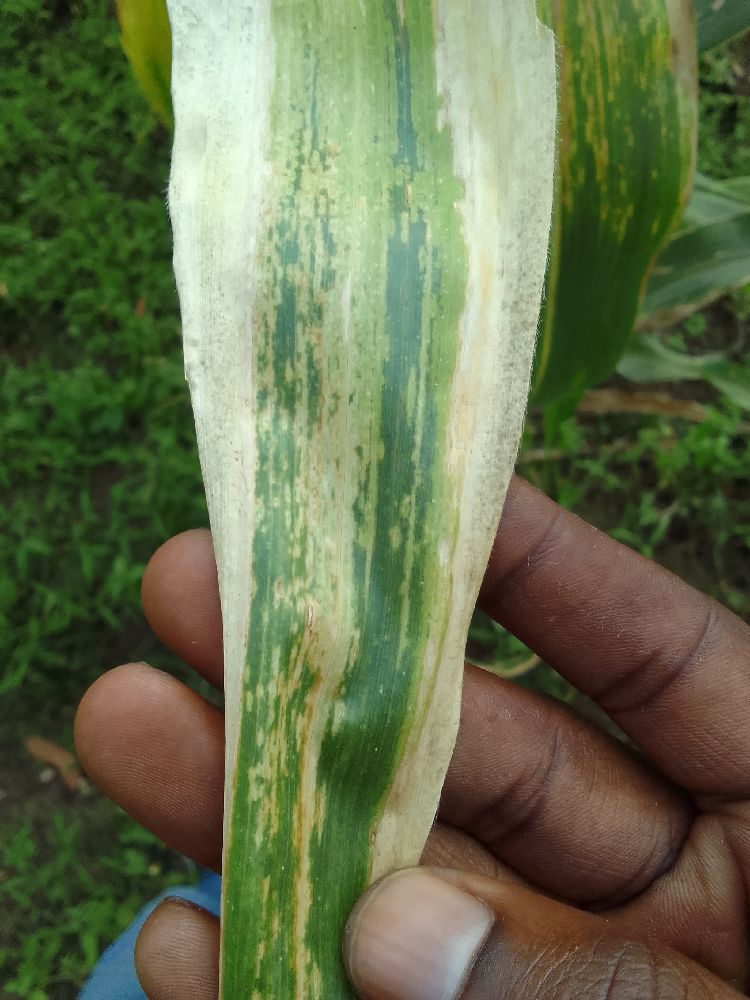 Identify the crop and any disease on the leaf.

maize, maize lethal necrosis
